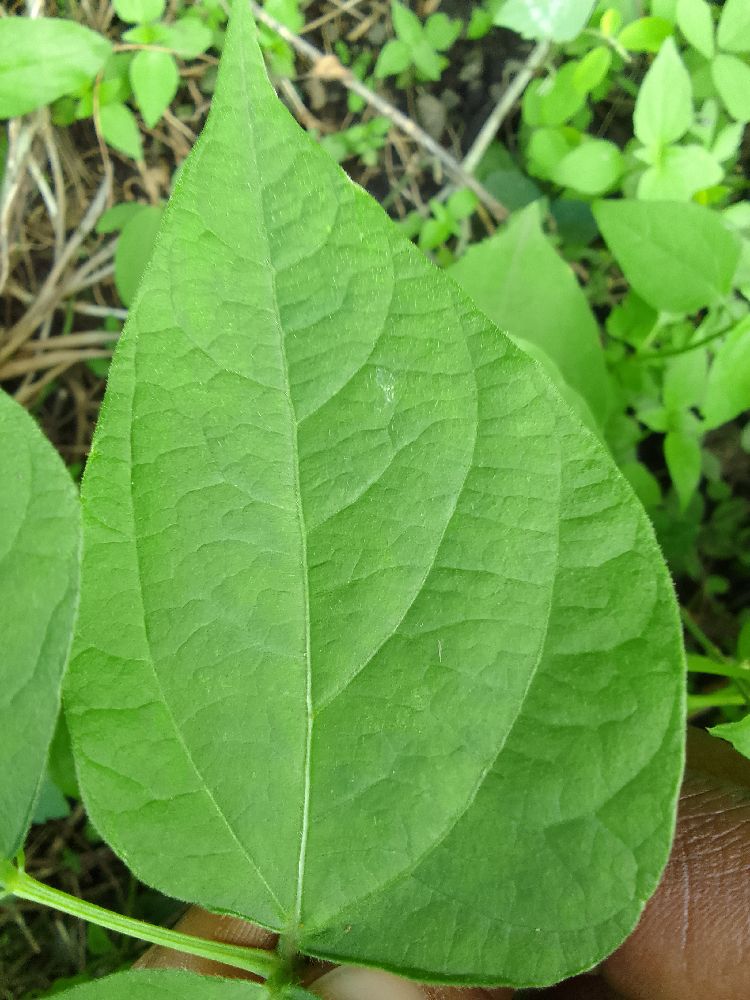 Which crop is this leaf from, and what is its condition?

common bean, healthy
